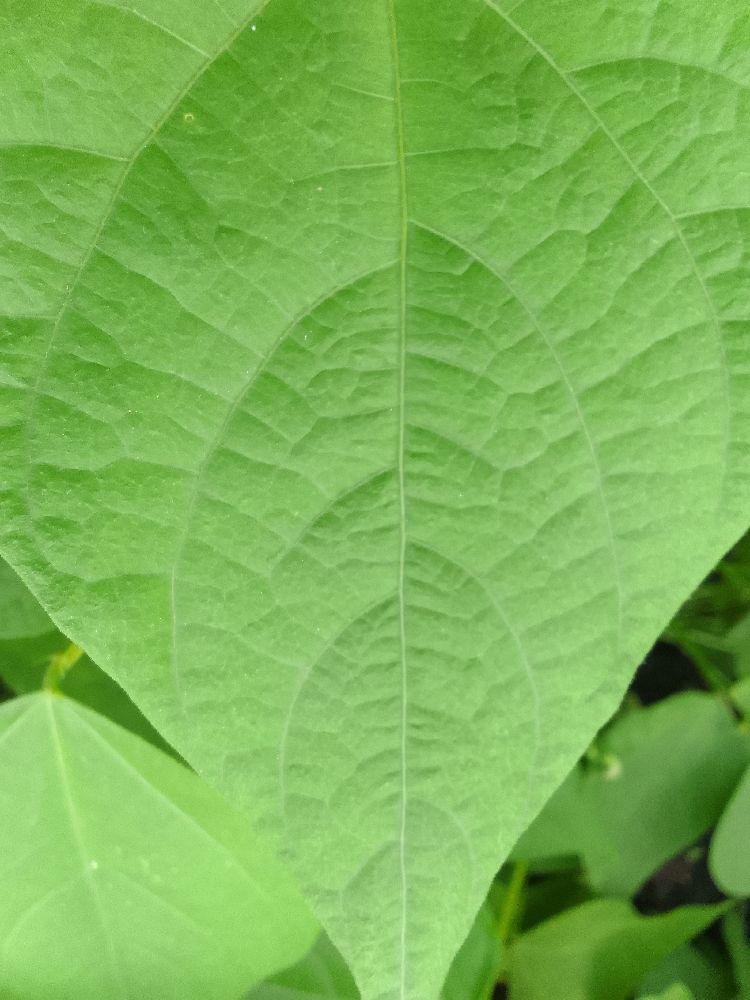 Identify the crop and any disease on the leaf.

common bean, healthy
